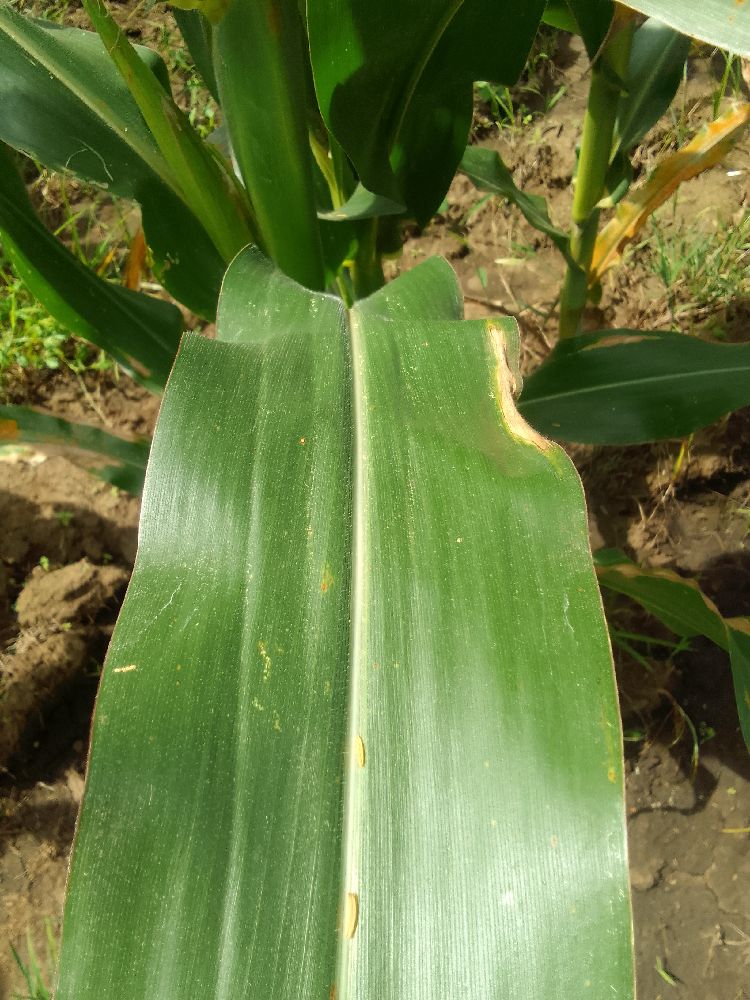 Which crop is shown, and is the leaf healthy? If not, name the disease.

maize, healthy
